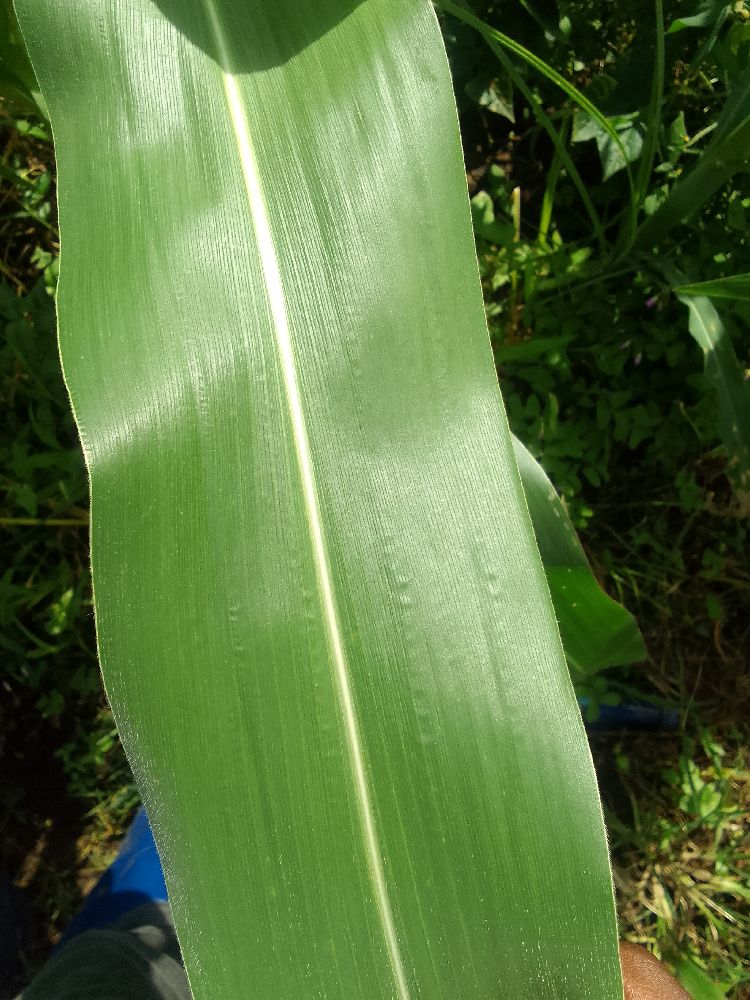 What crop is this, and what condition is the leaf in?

maize, healthy
